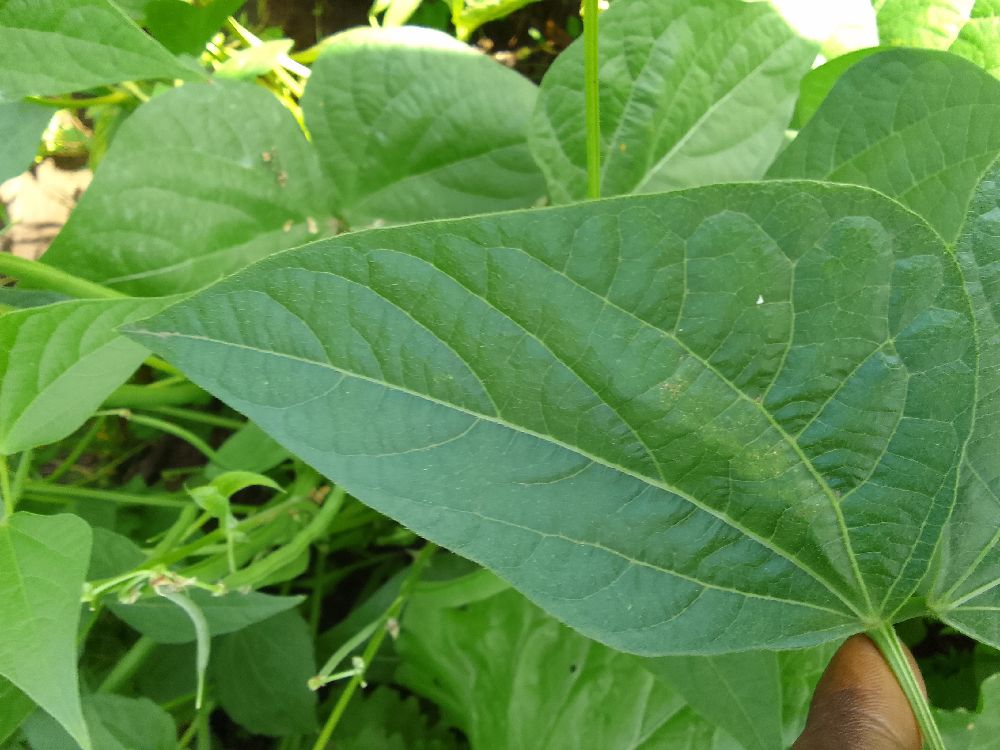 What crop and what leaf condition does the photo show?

common bean, healthy
